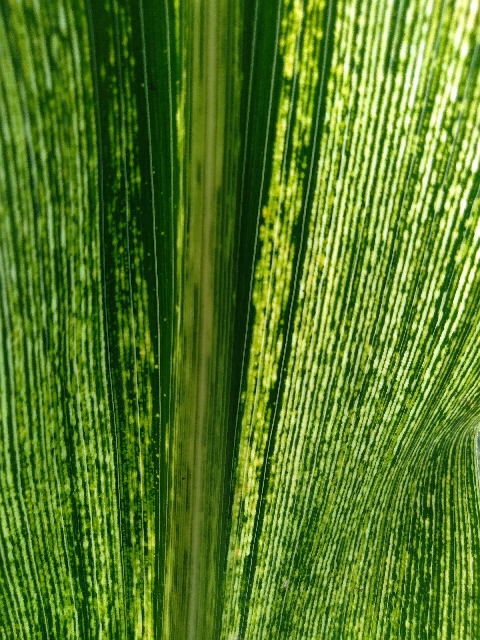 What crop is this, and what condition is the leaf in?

maize, maize streak virus
